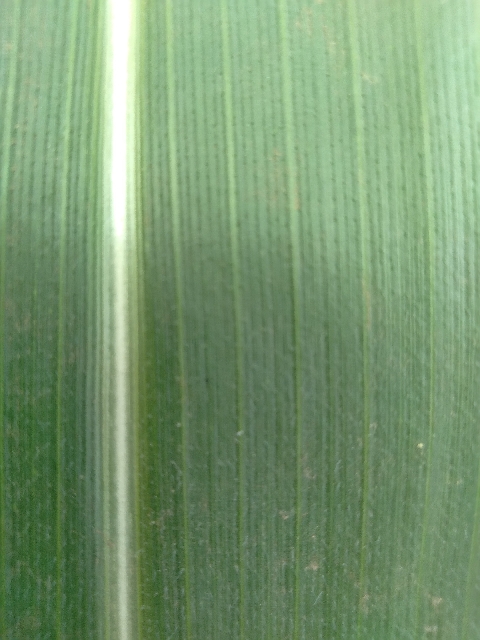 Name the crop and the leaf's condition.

maize, healthy
